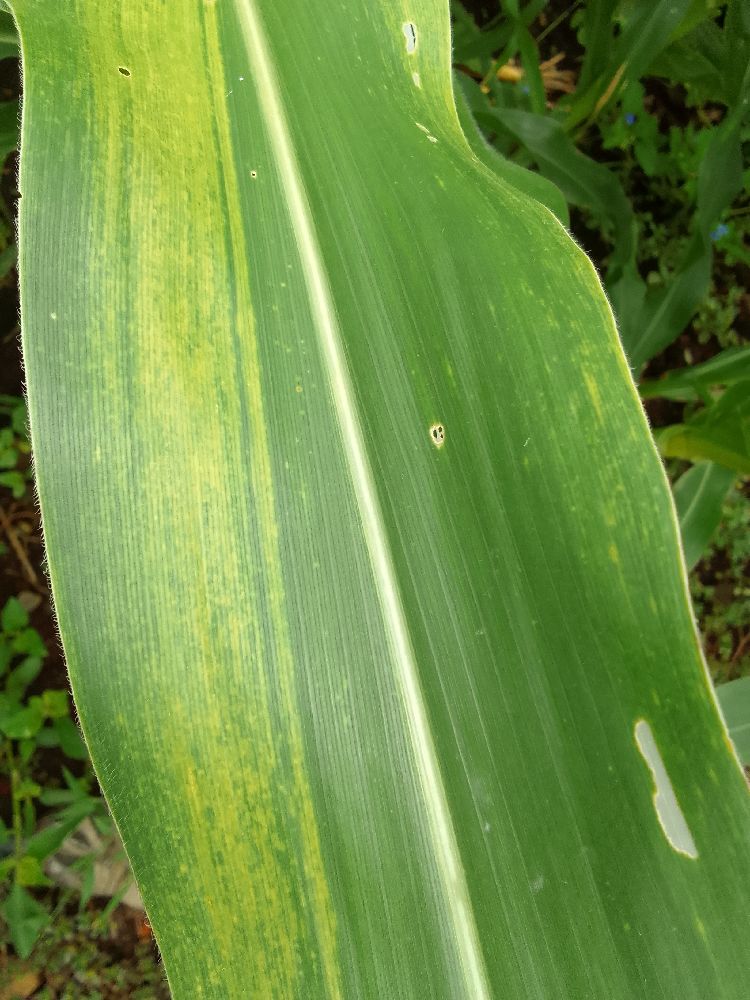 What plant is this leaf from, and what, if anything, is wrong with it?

maize, maize lethal necrosis
